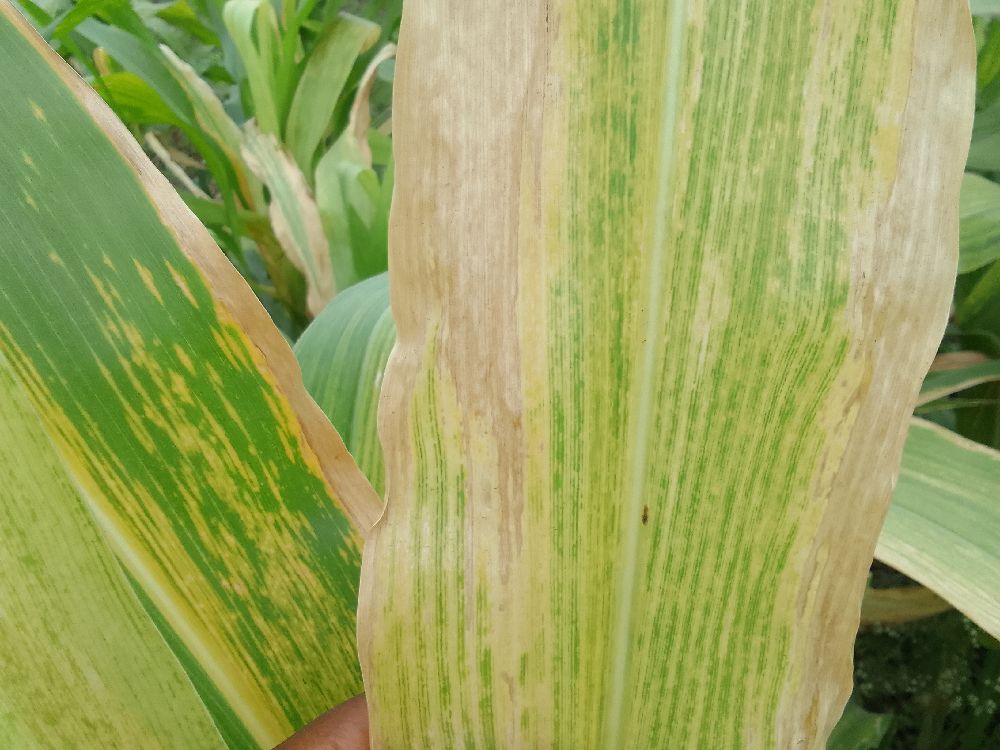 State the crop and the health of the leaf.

maize, maize lethal necrosis
